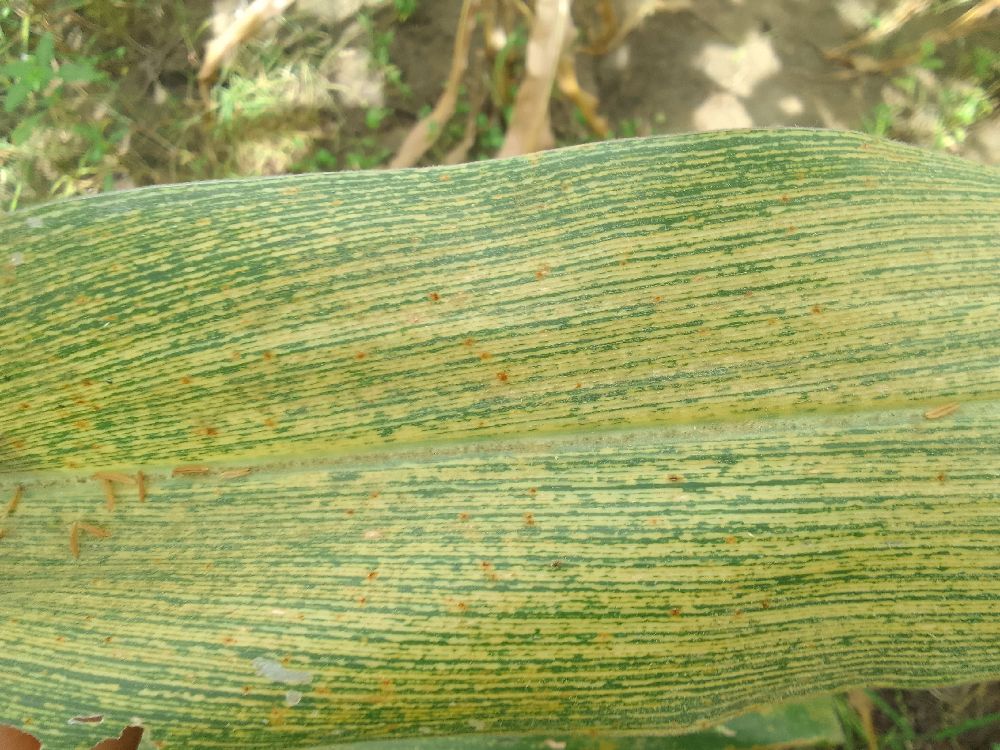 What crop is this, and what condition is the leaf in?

maize, maize streak virus
